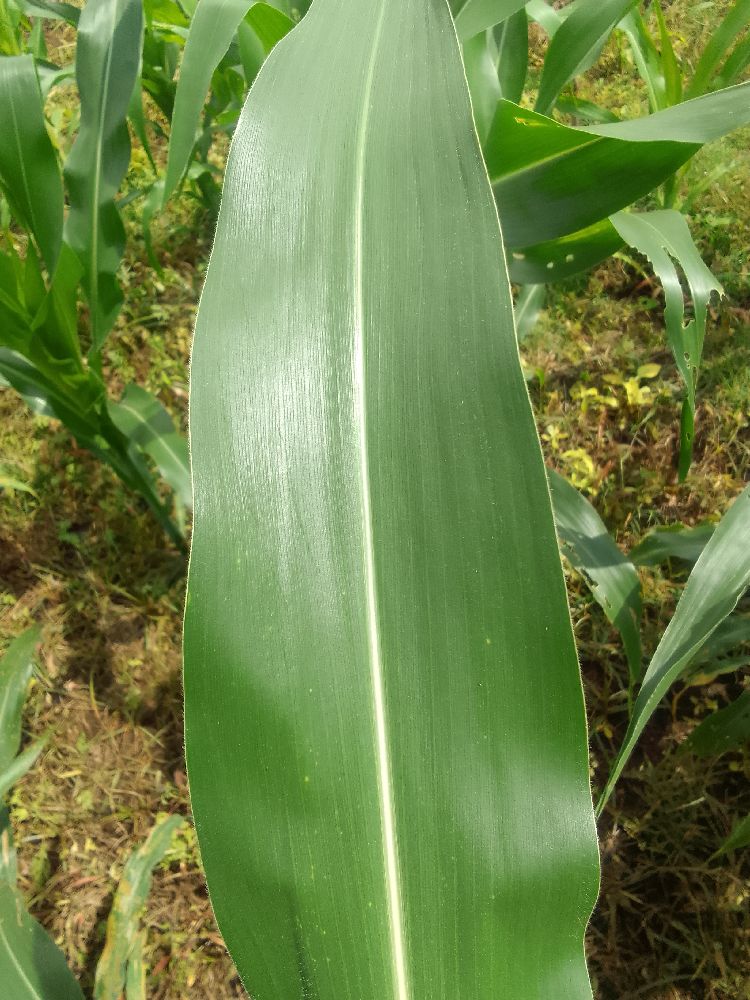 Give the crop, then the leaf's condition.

maize, healthy
